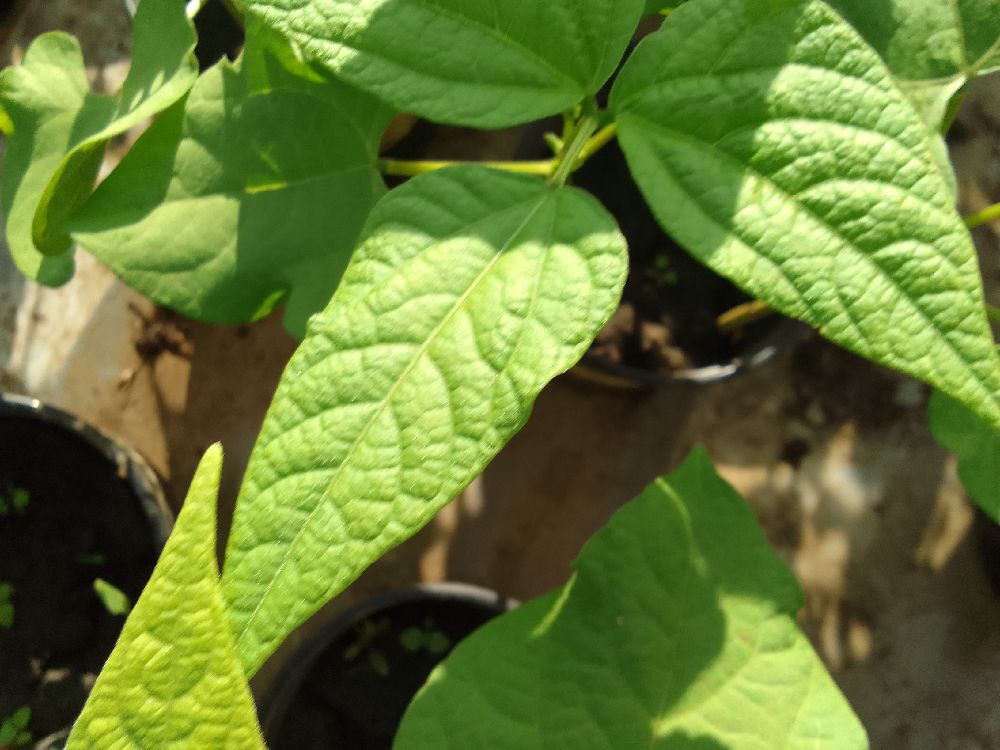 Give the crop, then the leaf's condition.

common bean, healthy
